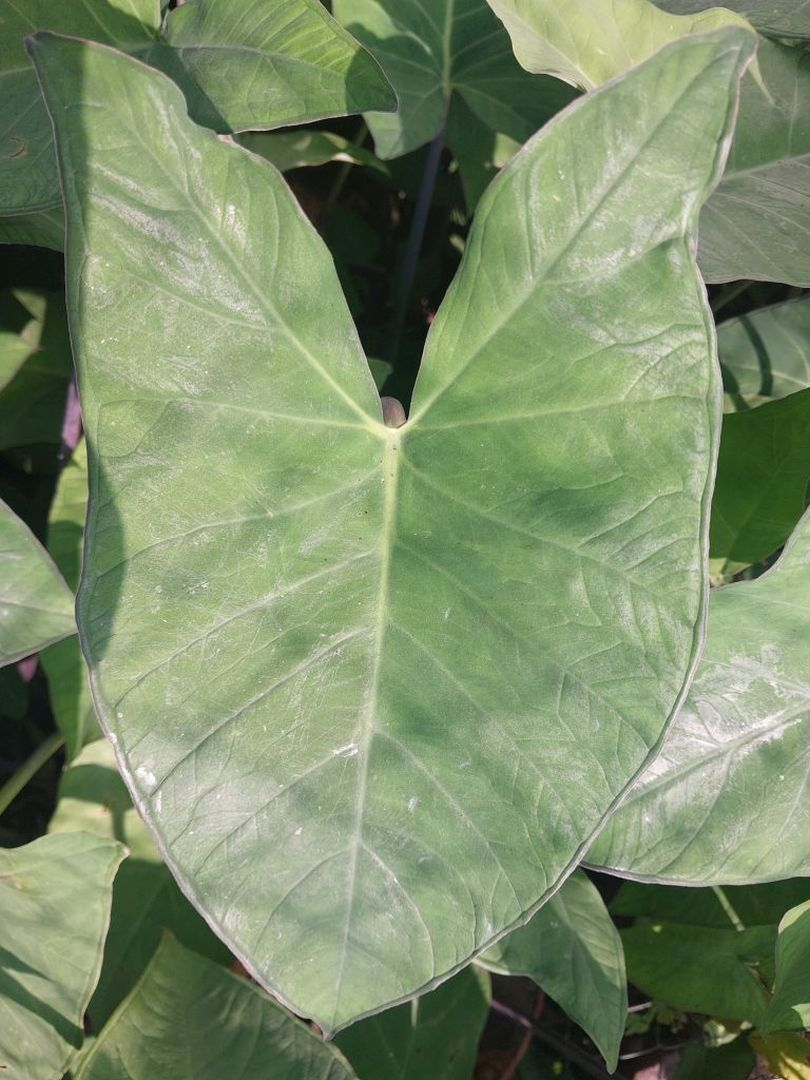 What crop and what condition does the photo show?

taro, healthy
